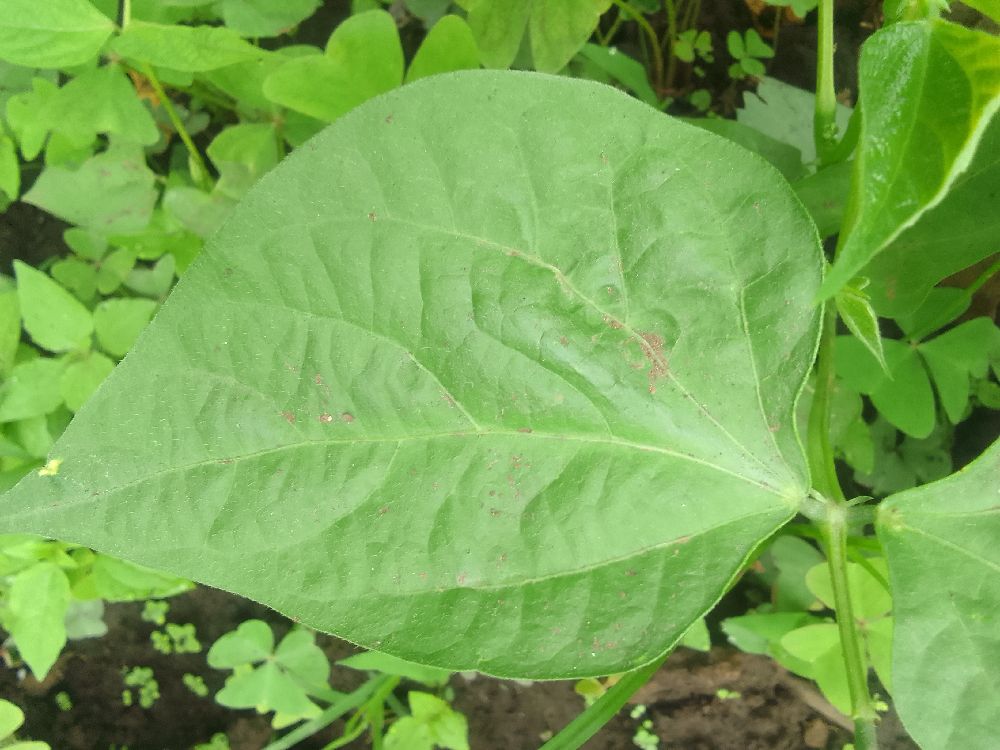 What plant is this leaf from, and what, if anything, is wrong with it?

common bean, healthy
